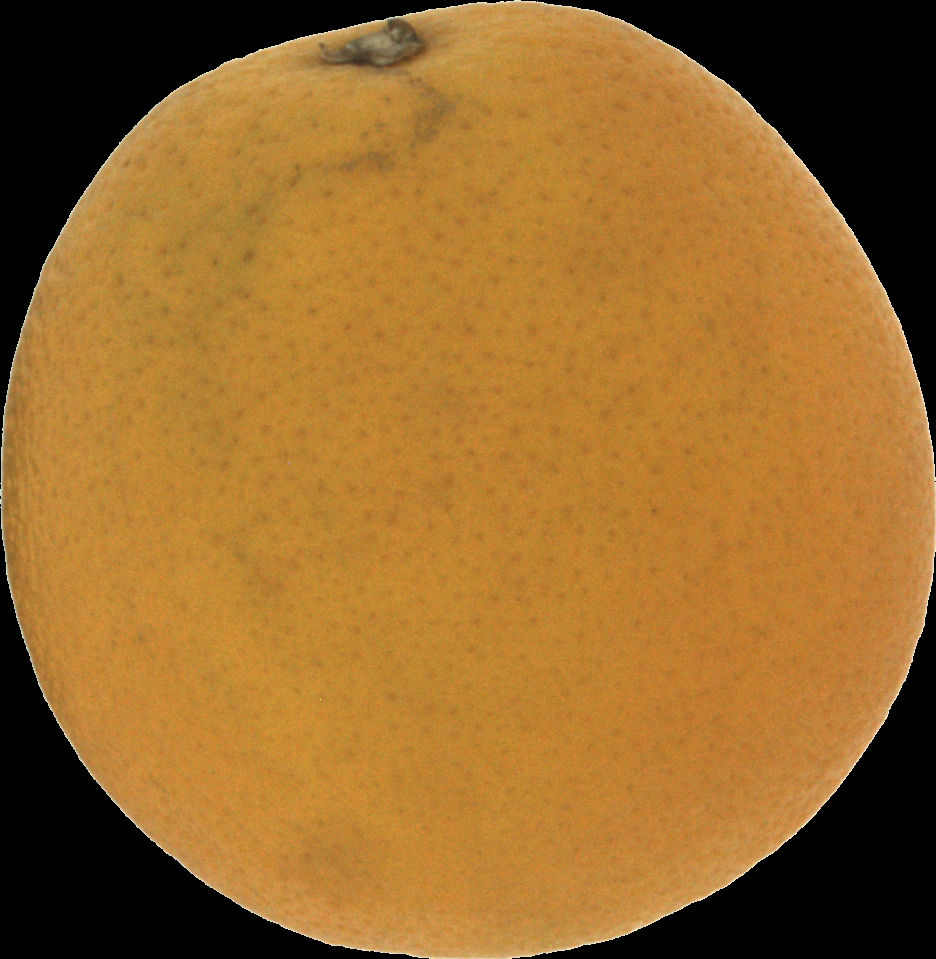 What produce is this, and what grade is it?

orange, bad
